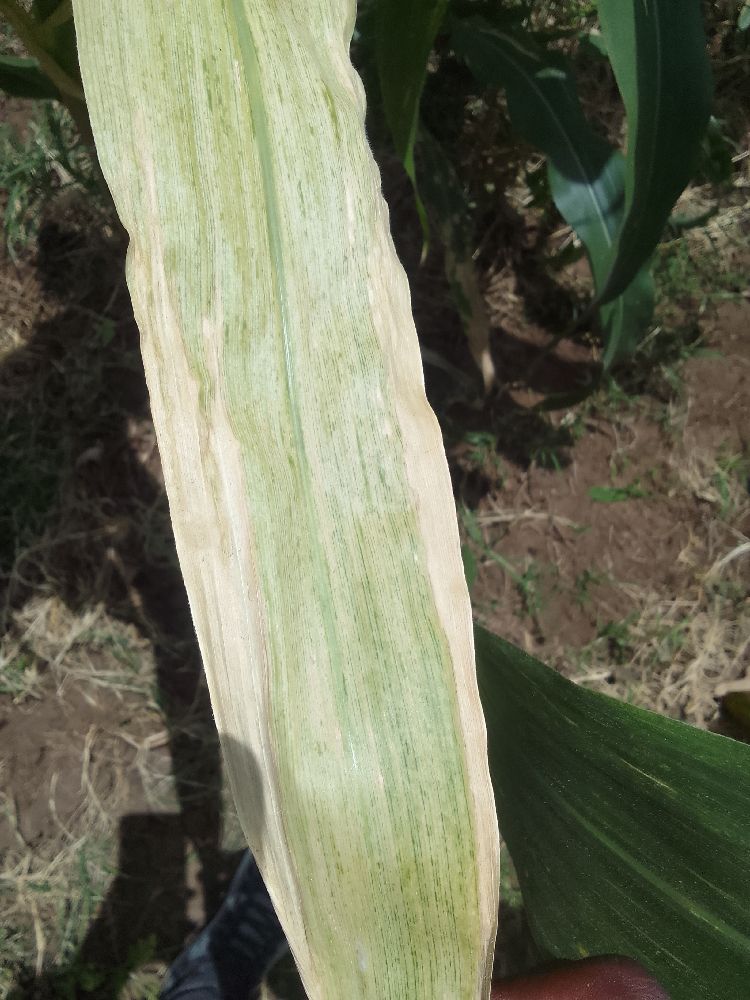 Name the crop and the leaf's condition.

maize, maize lethal necrosis
